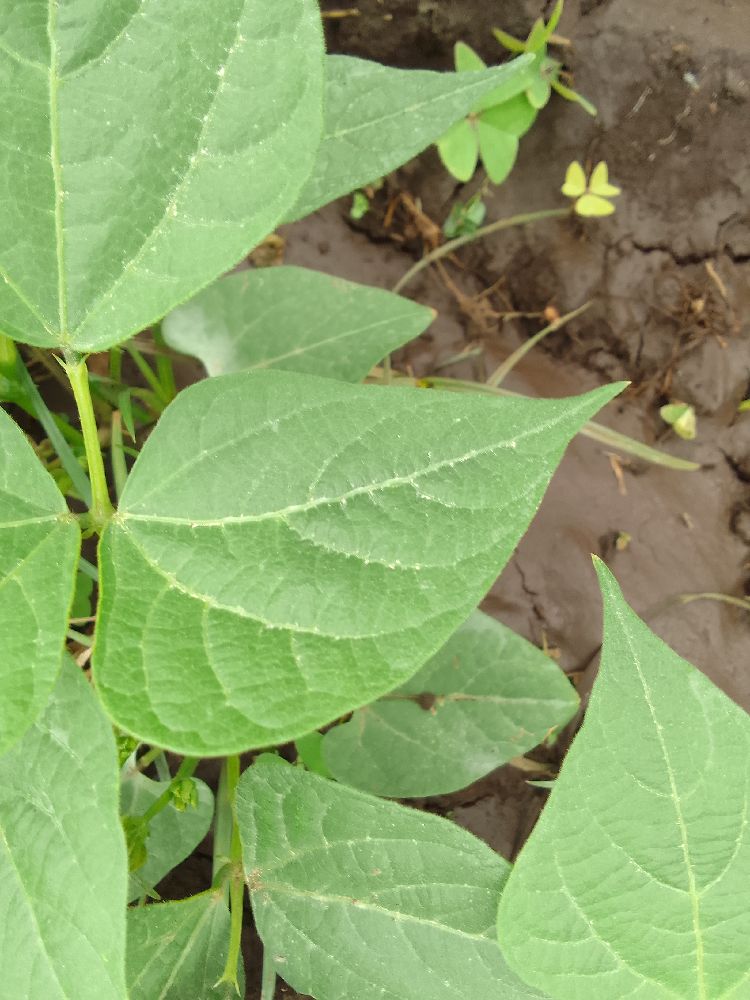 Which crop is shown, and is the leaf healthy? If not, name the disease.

common bean, healthy
